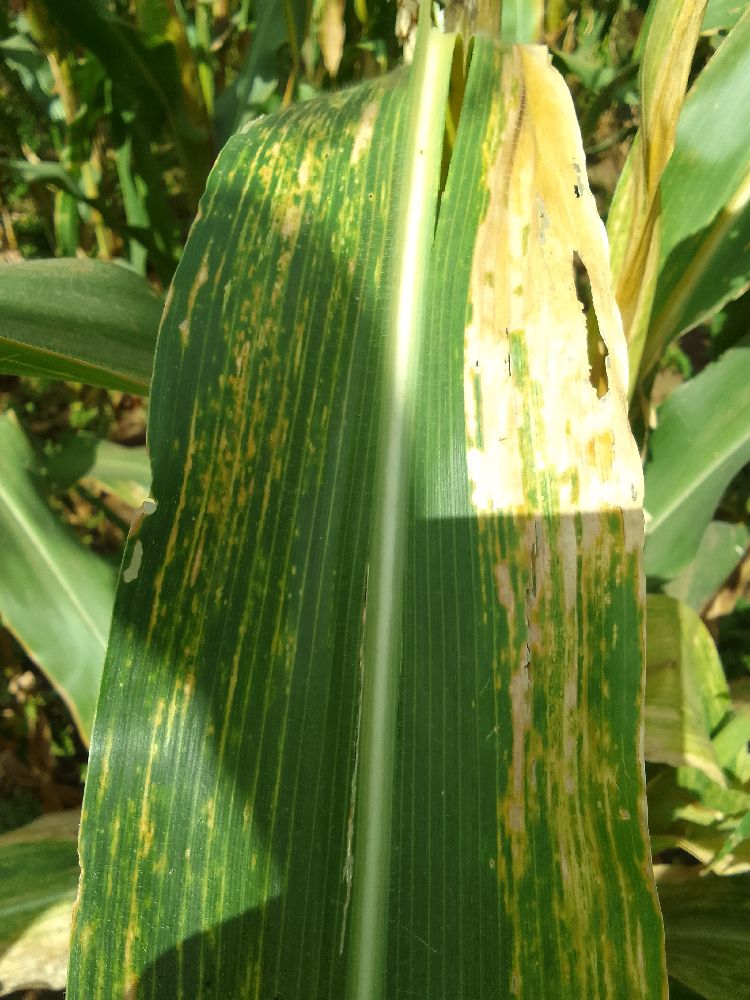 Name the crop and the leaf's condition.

maize, maize lethal necrosis
